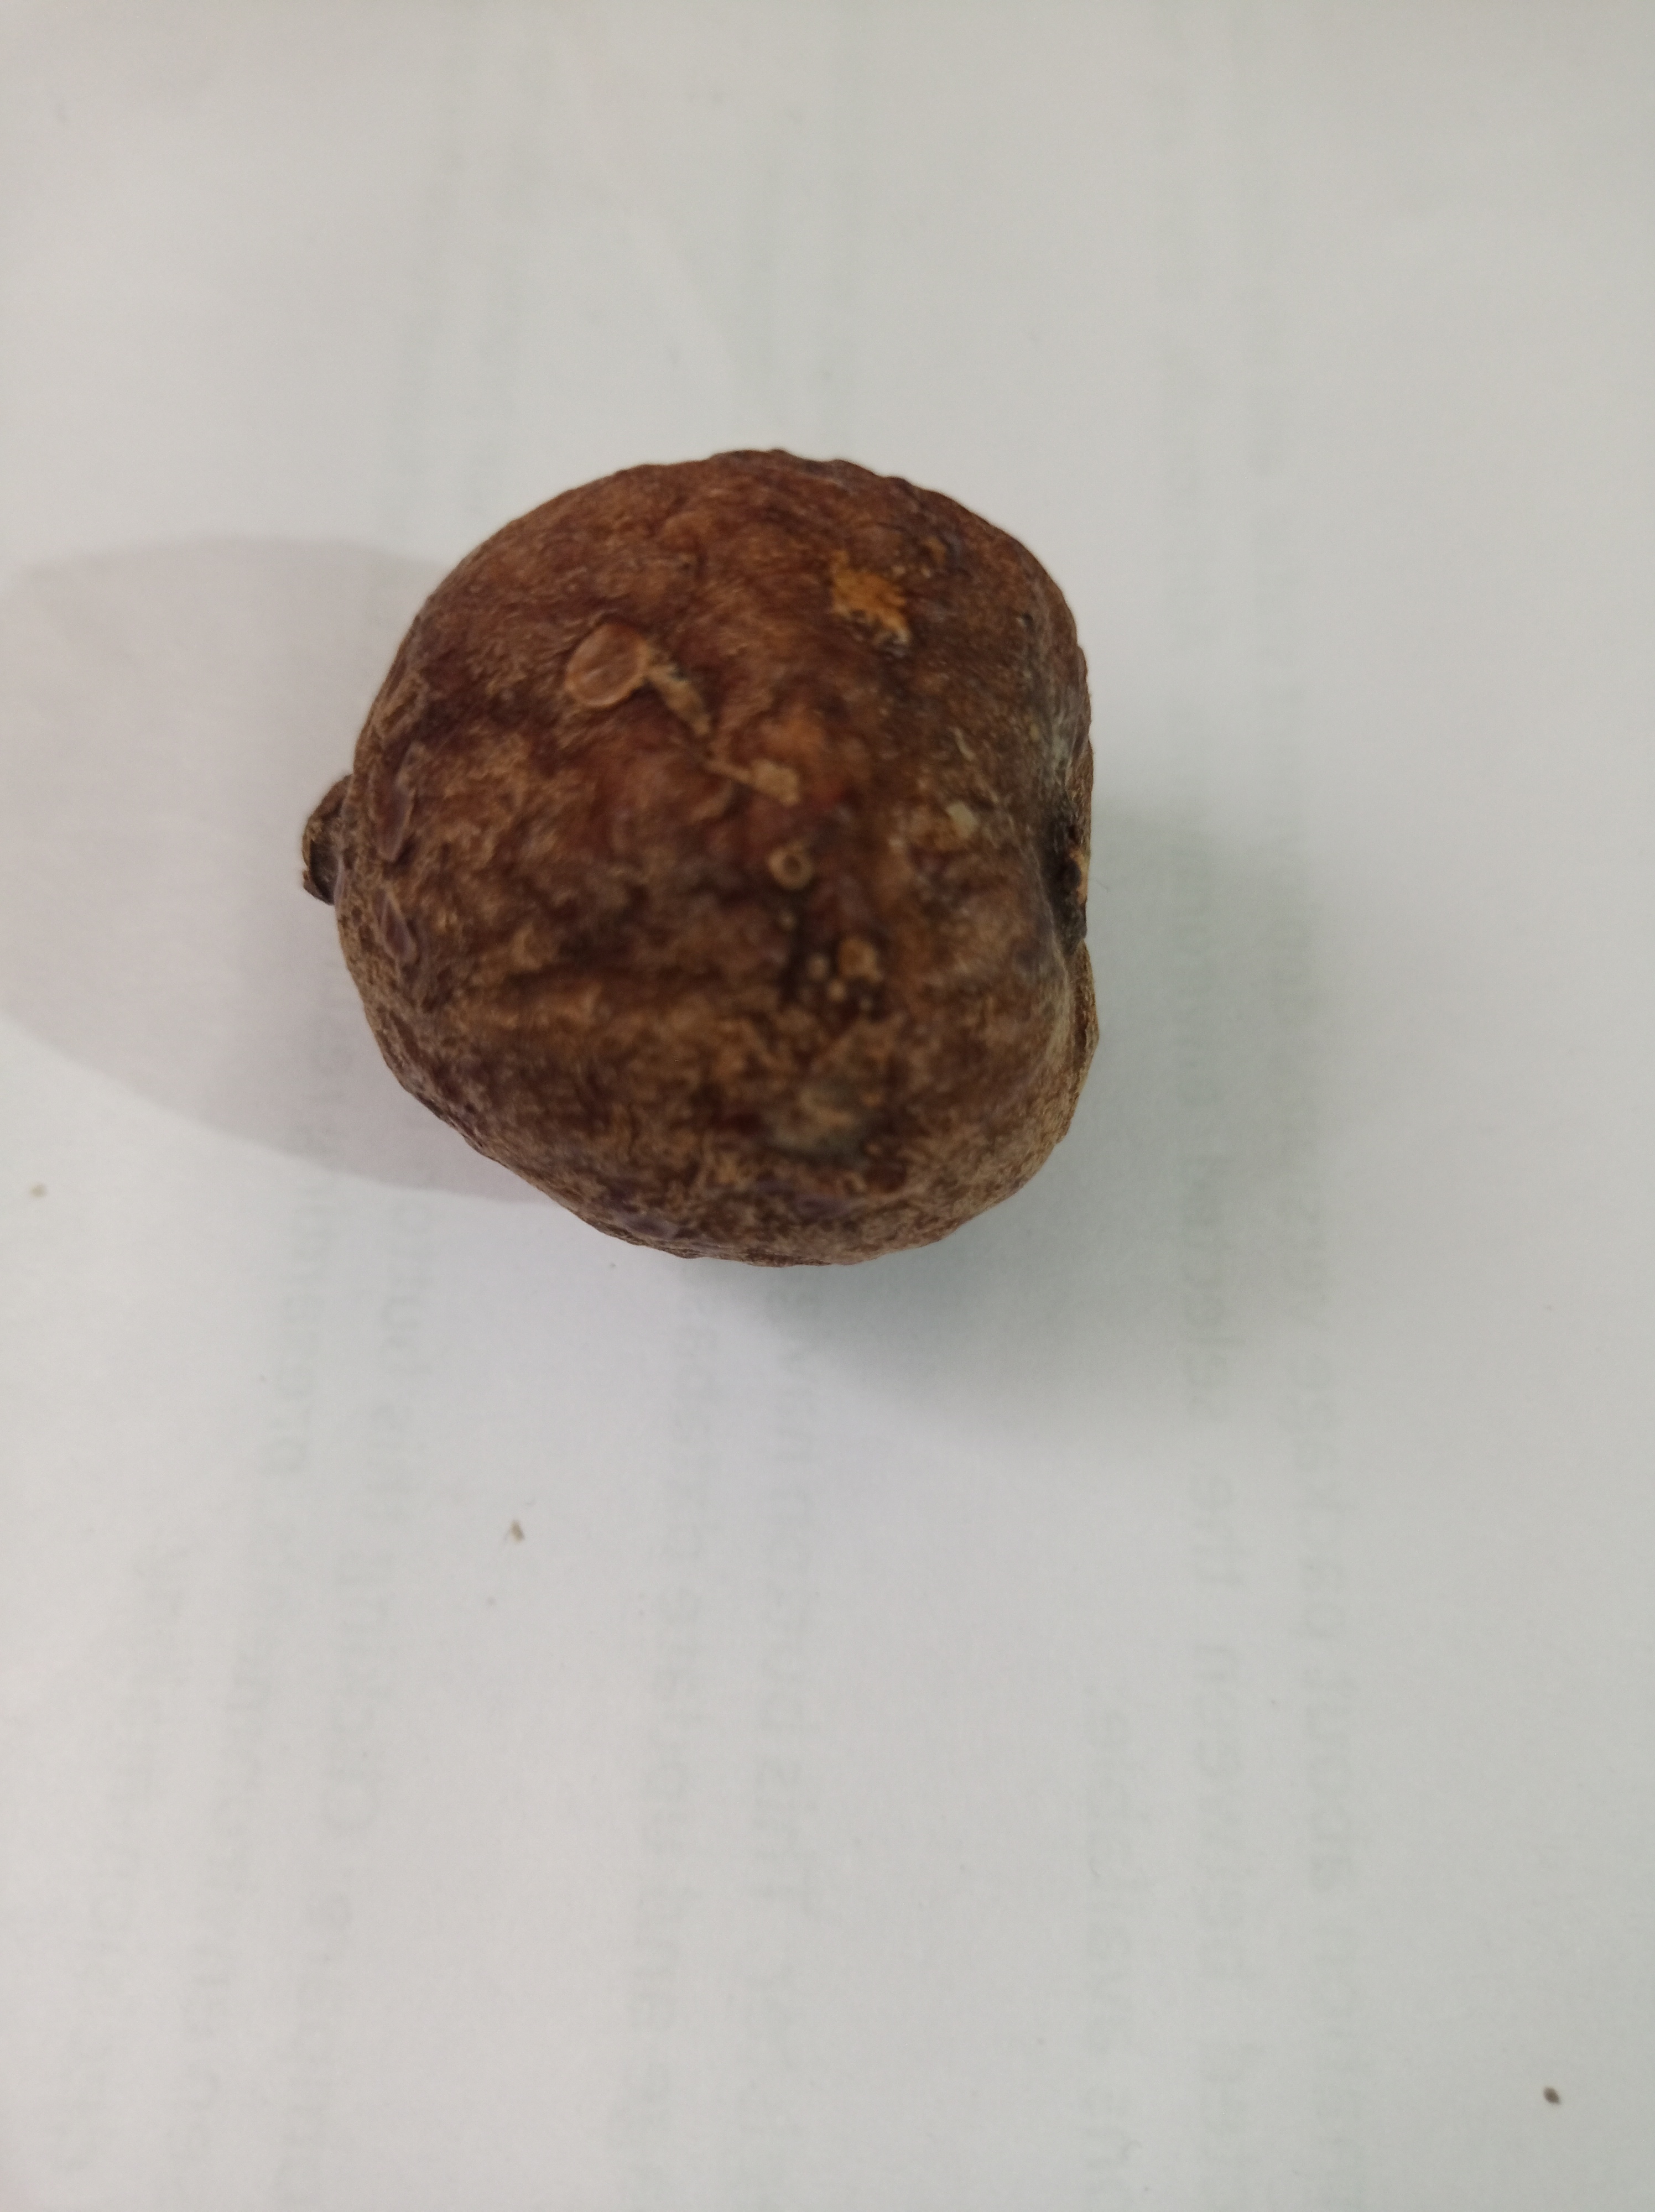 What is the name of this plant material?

madanphal
